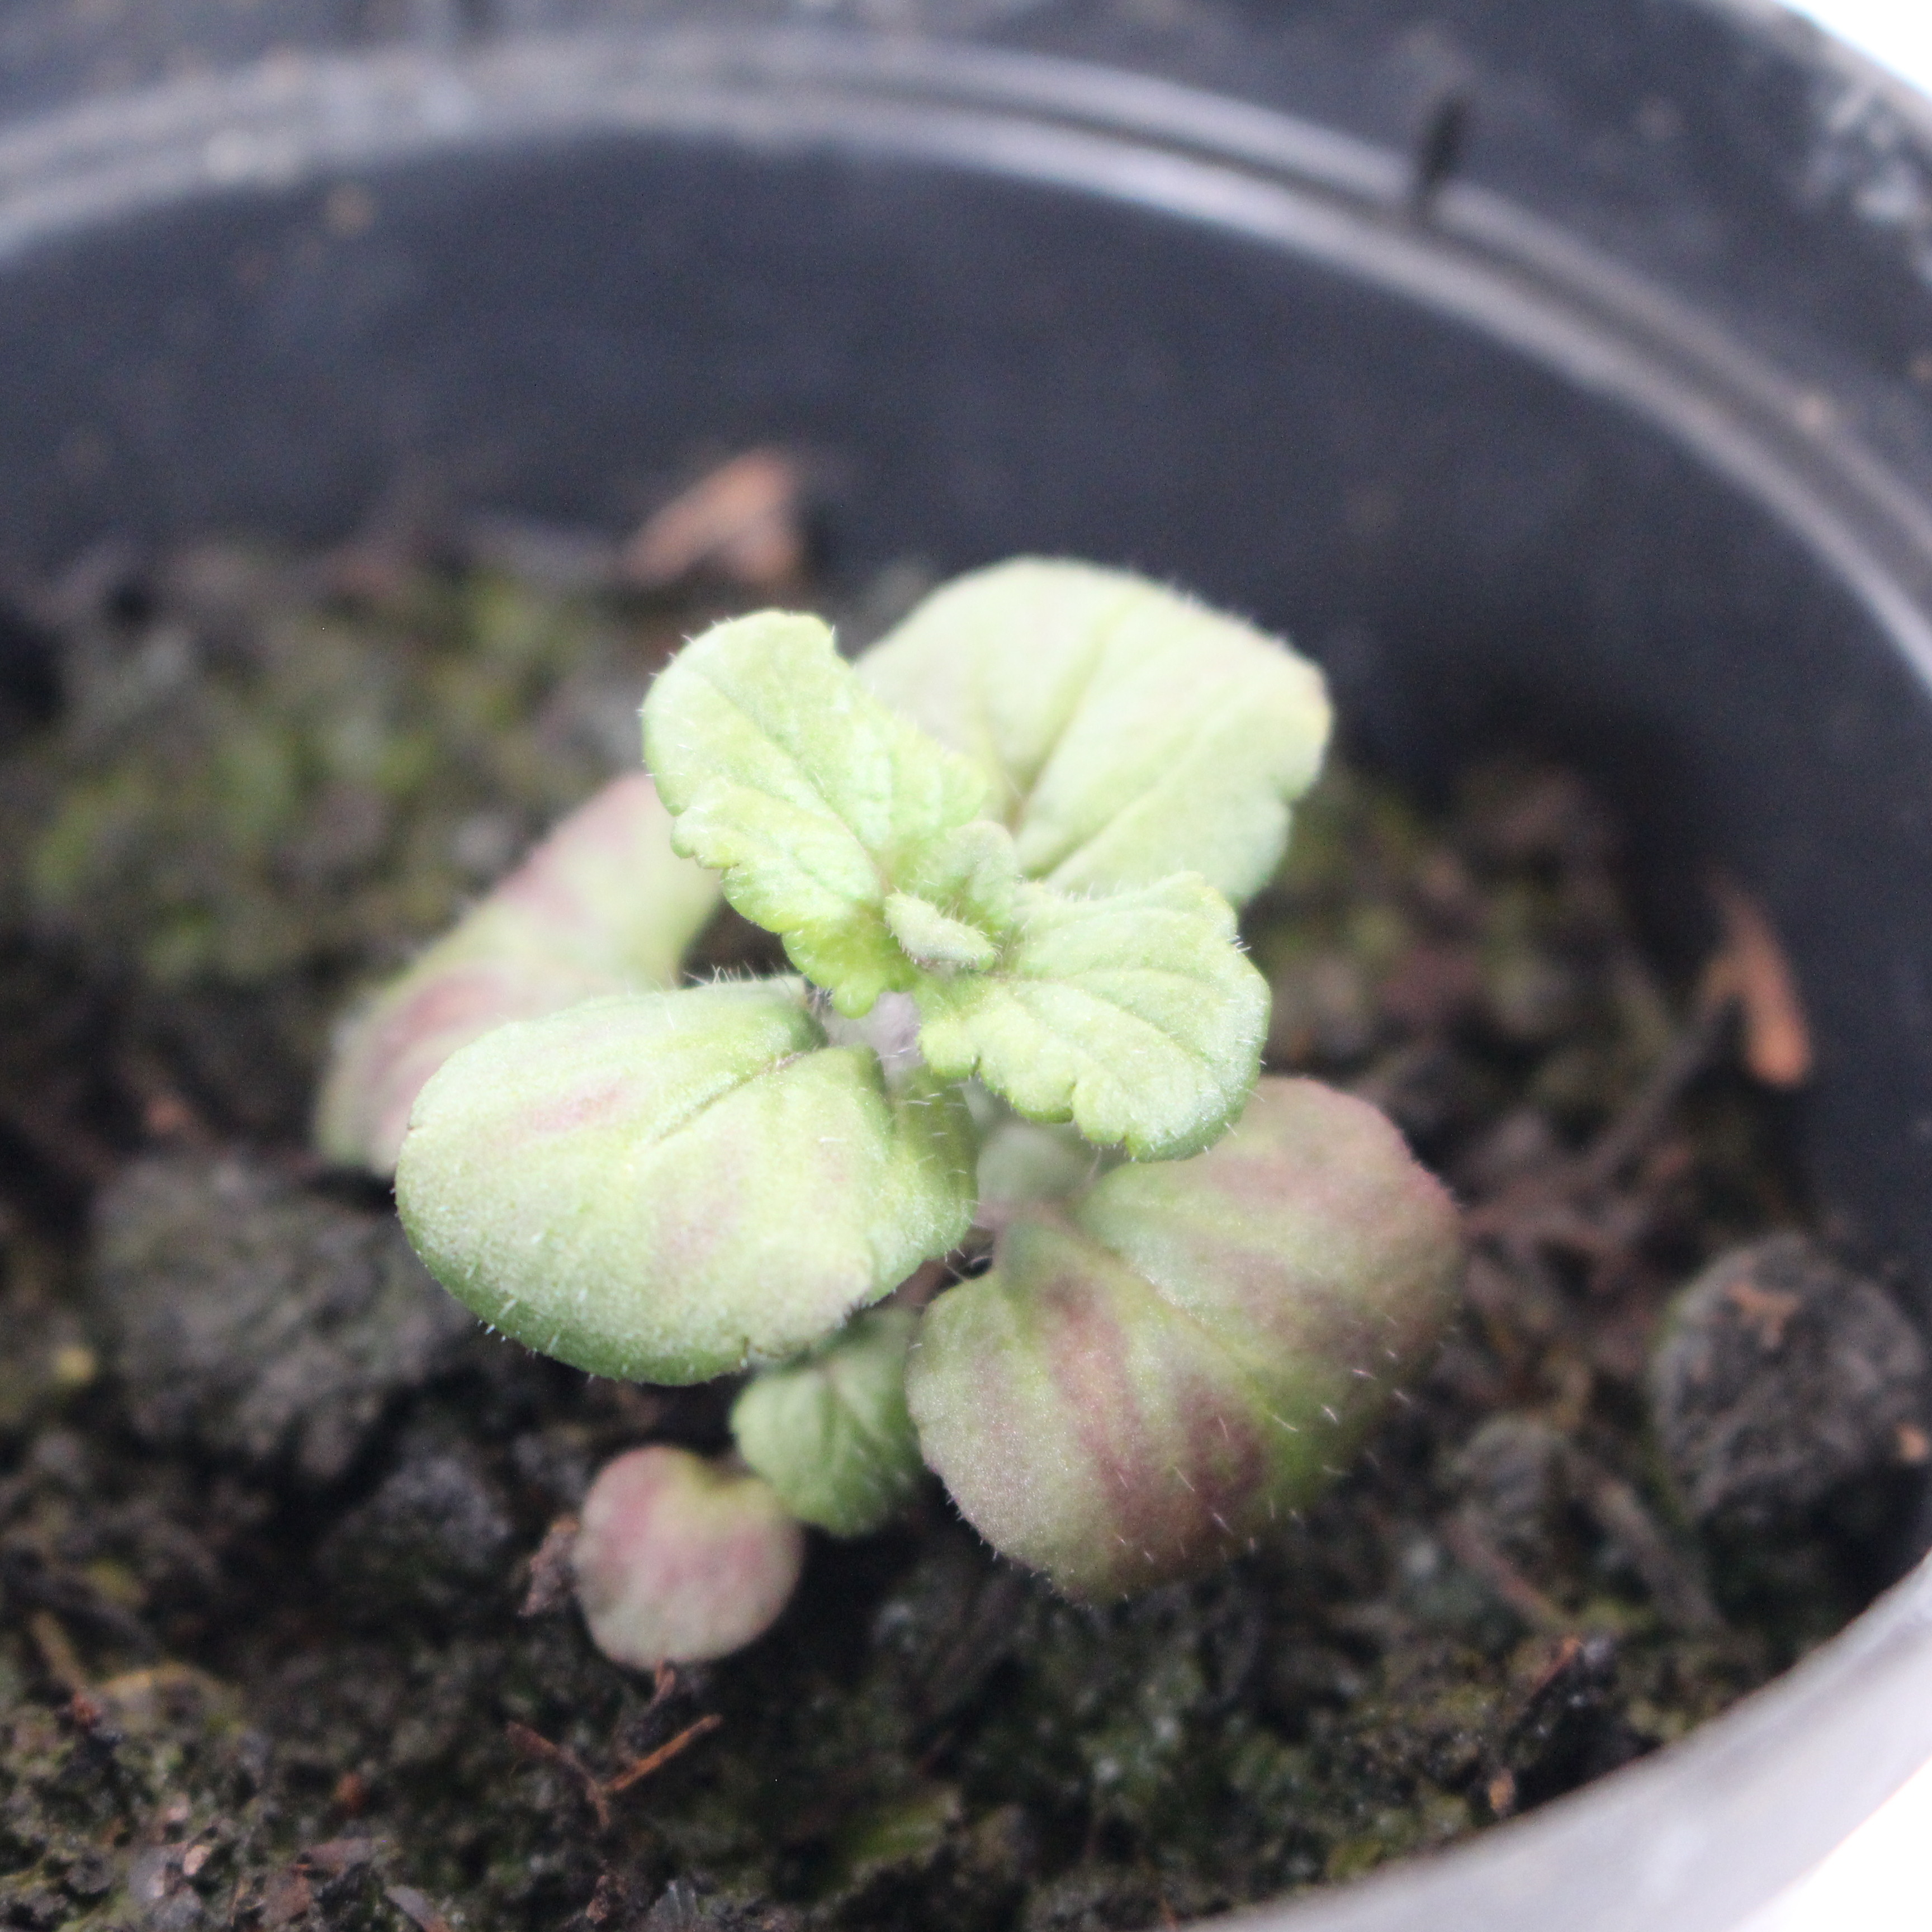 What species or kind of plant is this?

Veronica persica
